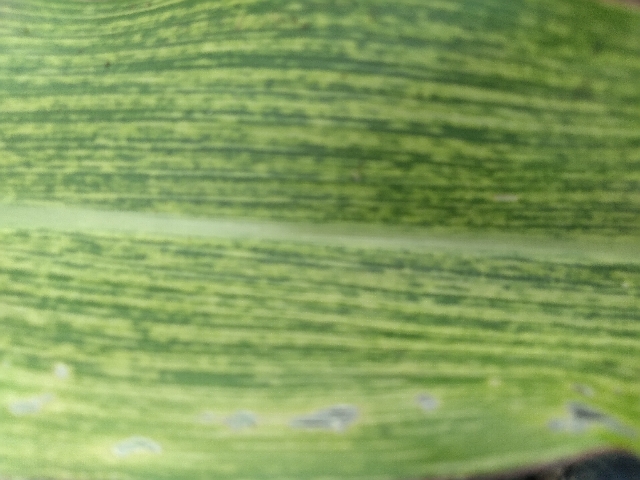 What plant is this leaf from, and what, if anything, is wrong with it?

maize, maize streak virus
